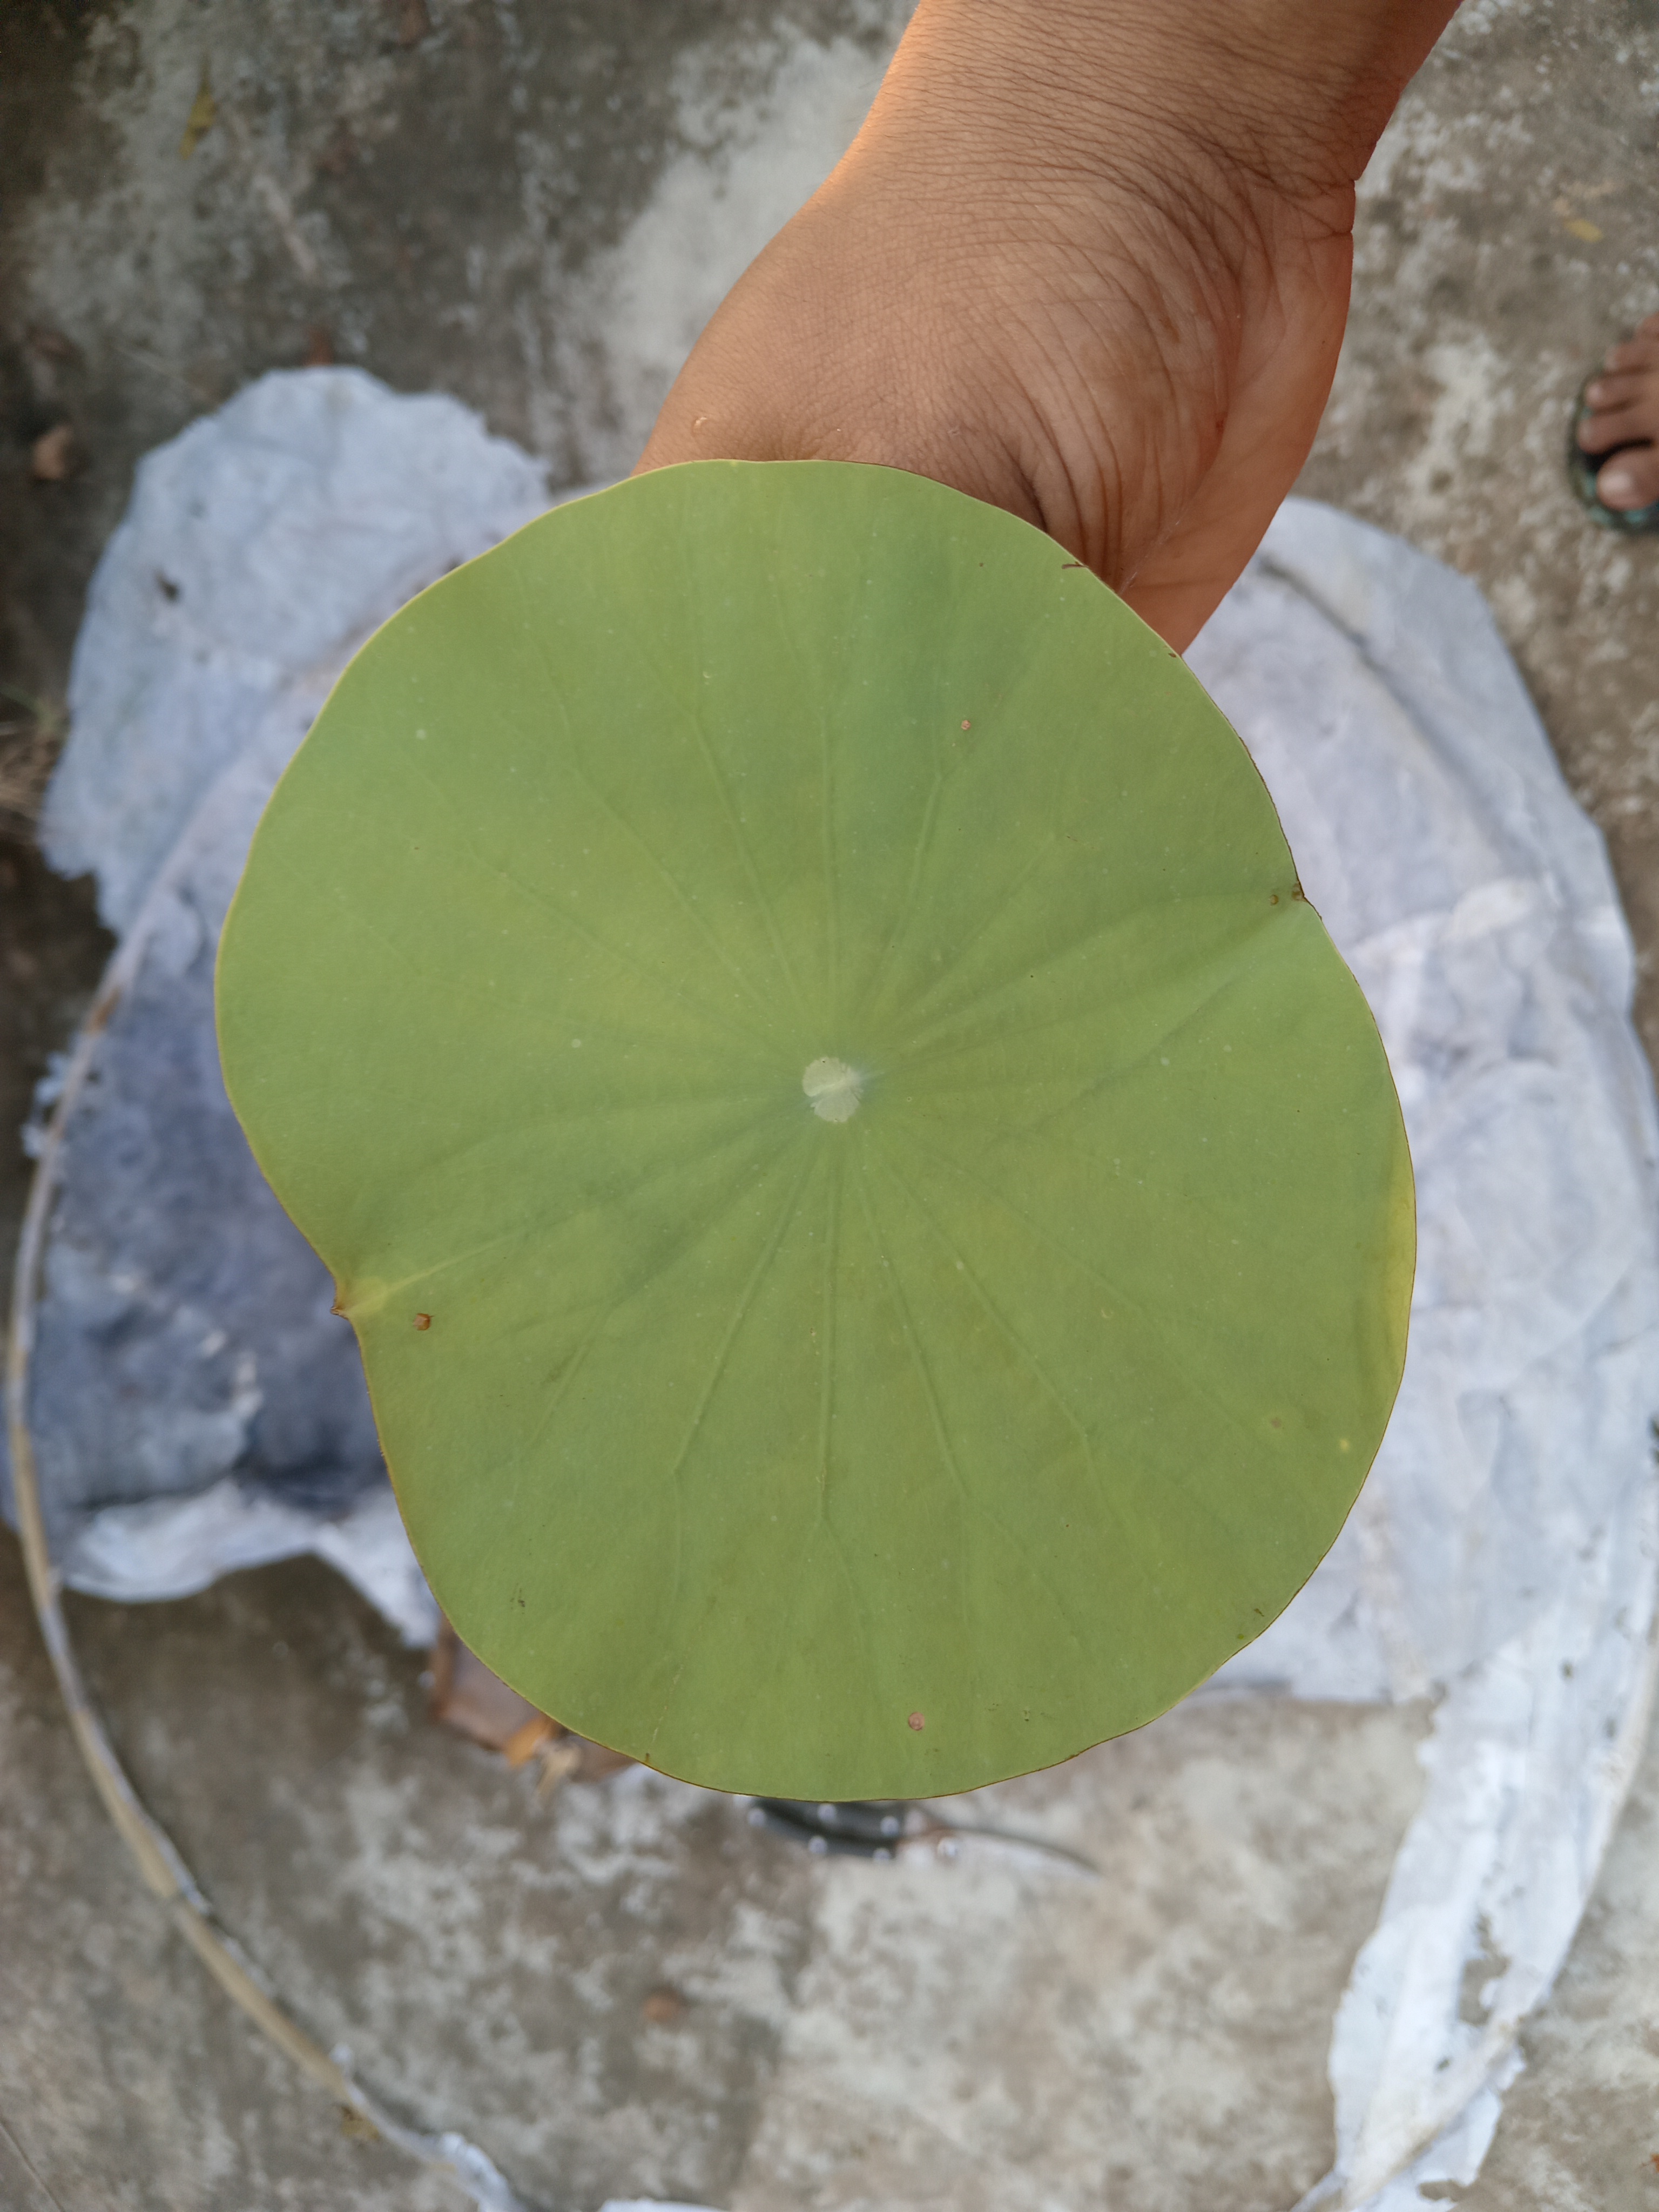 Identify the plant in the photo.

lotus
